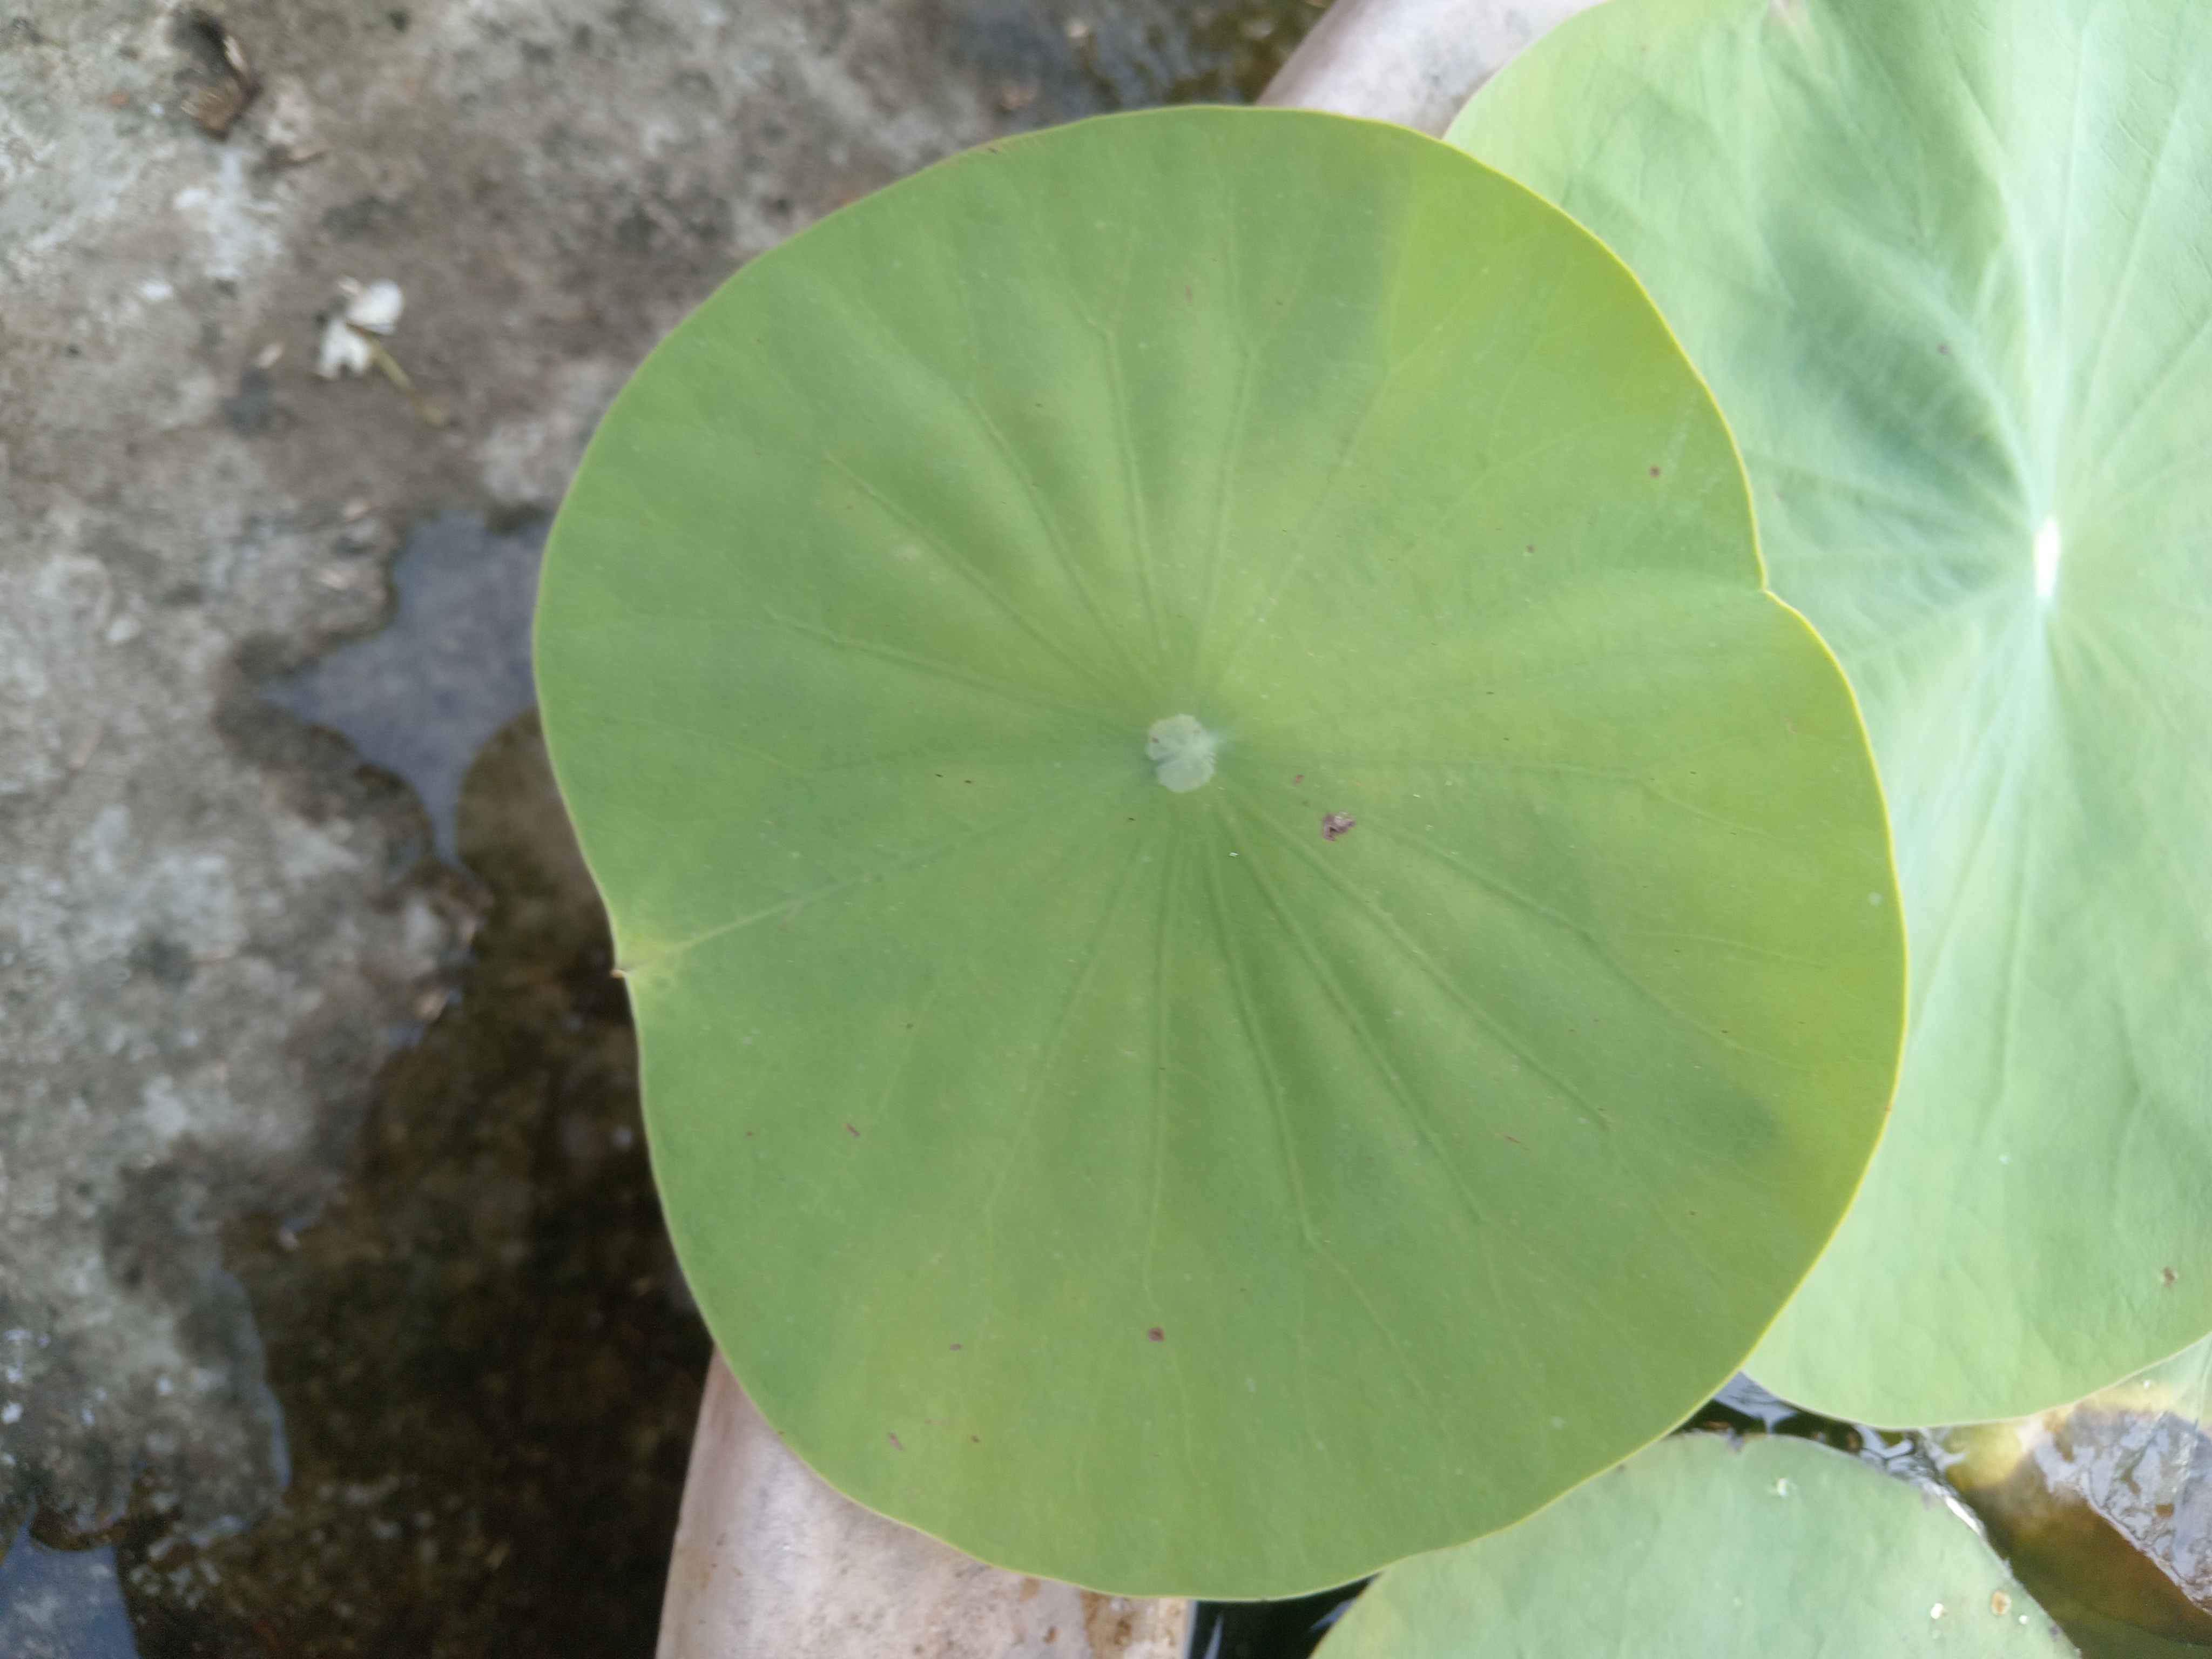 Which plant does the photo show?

lotus
